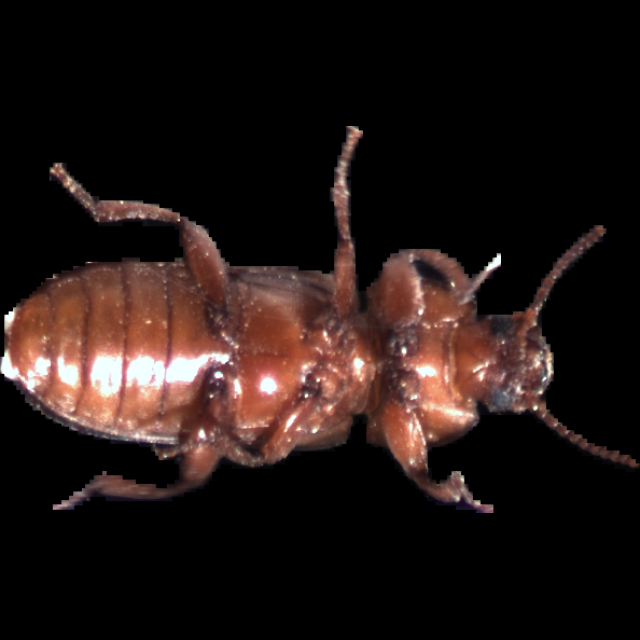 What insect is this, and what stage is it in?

mealworm beetle
